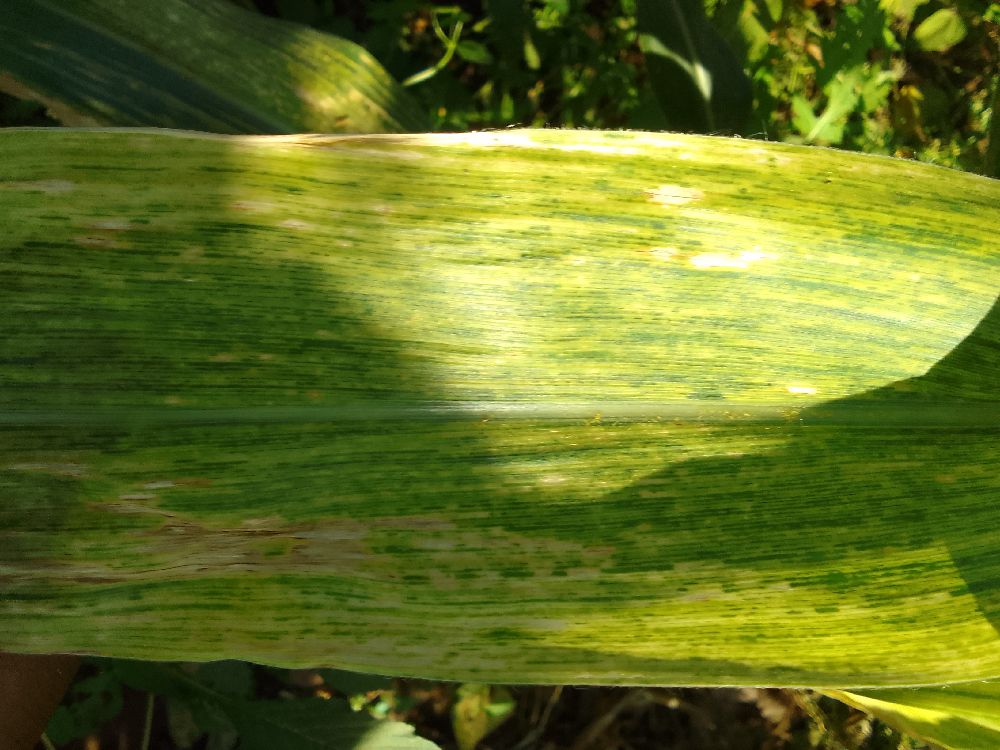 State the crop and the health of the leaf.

maize, maize lethal necrosis
